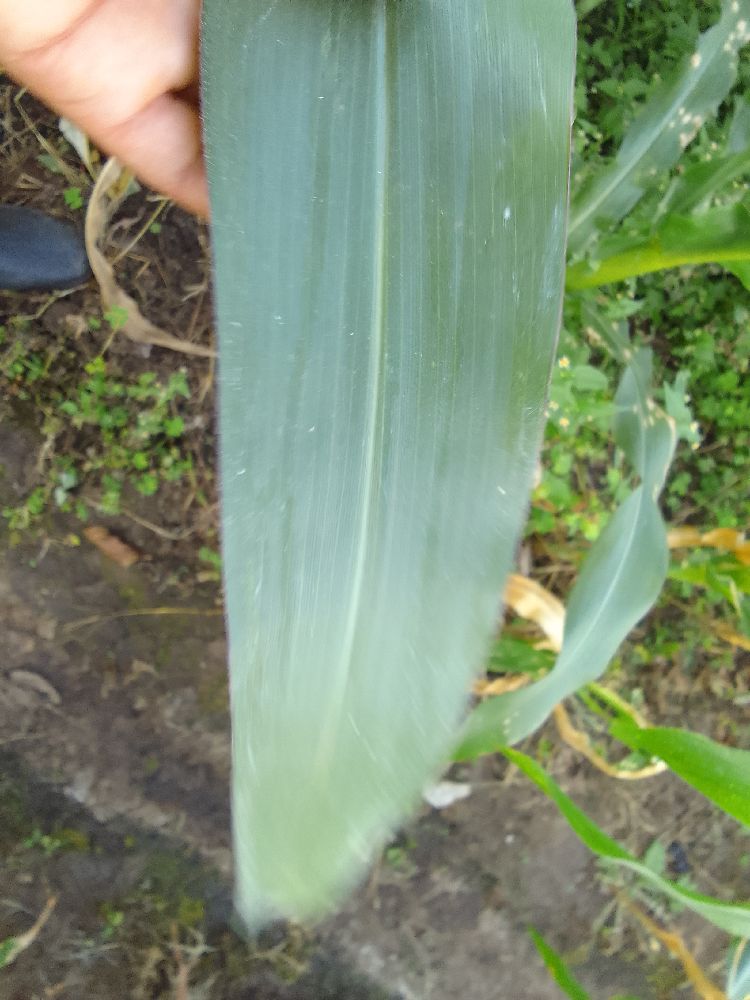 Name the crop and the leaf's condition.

maize, healthy
